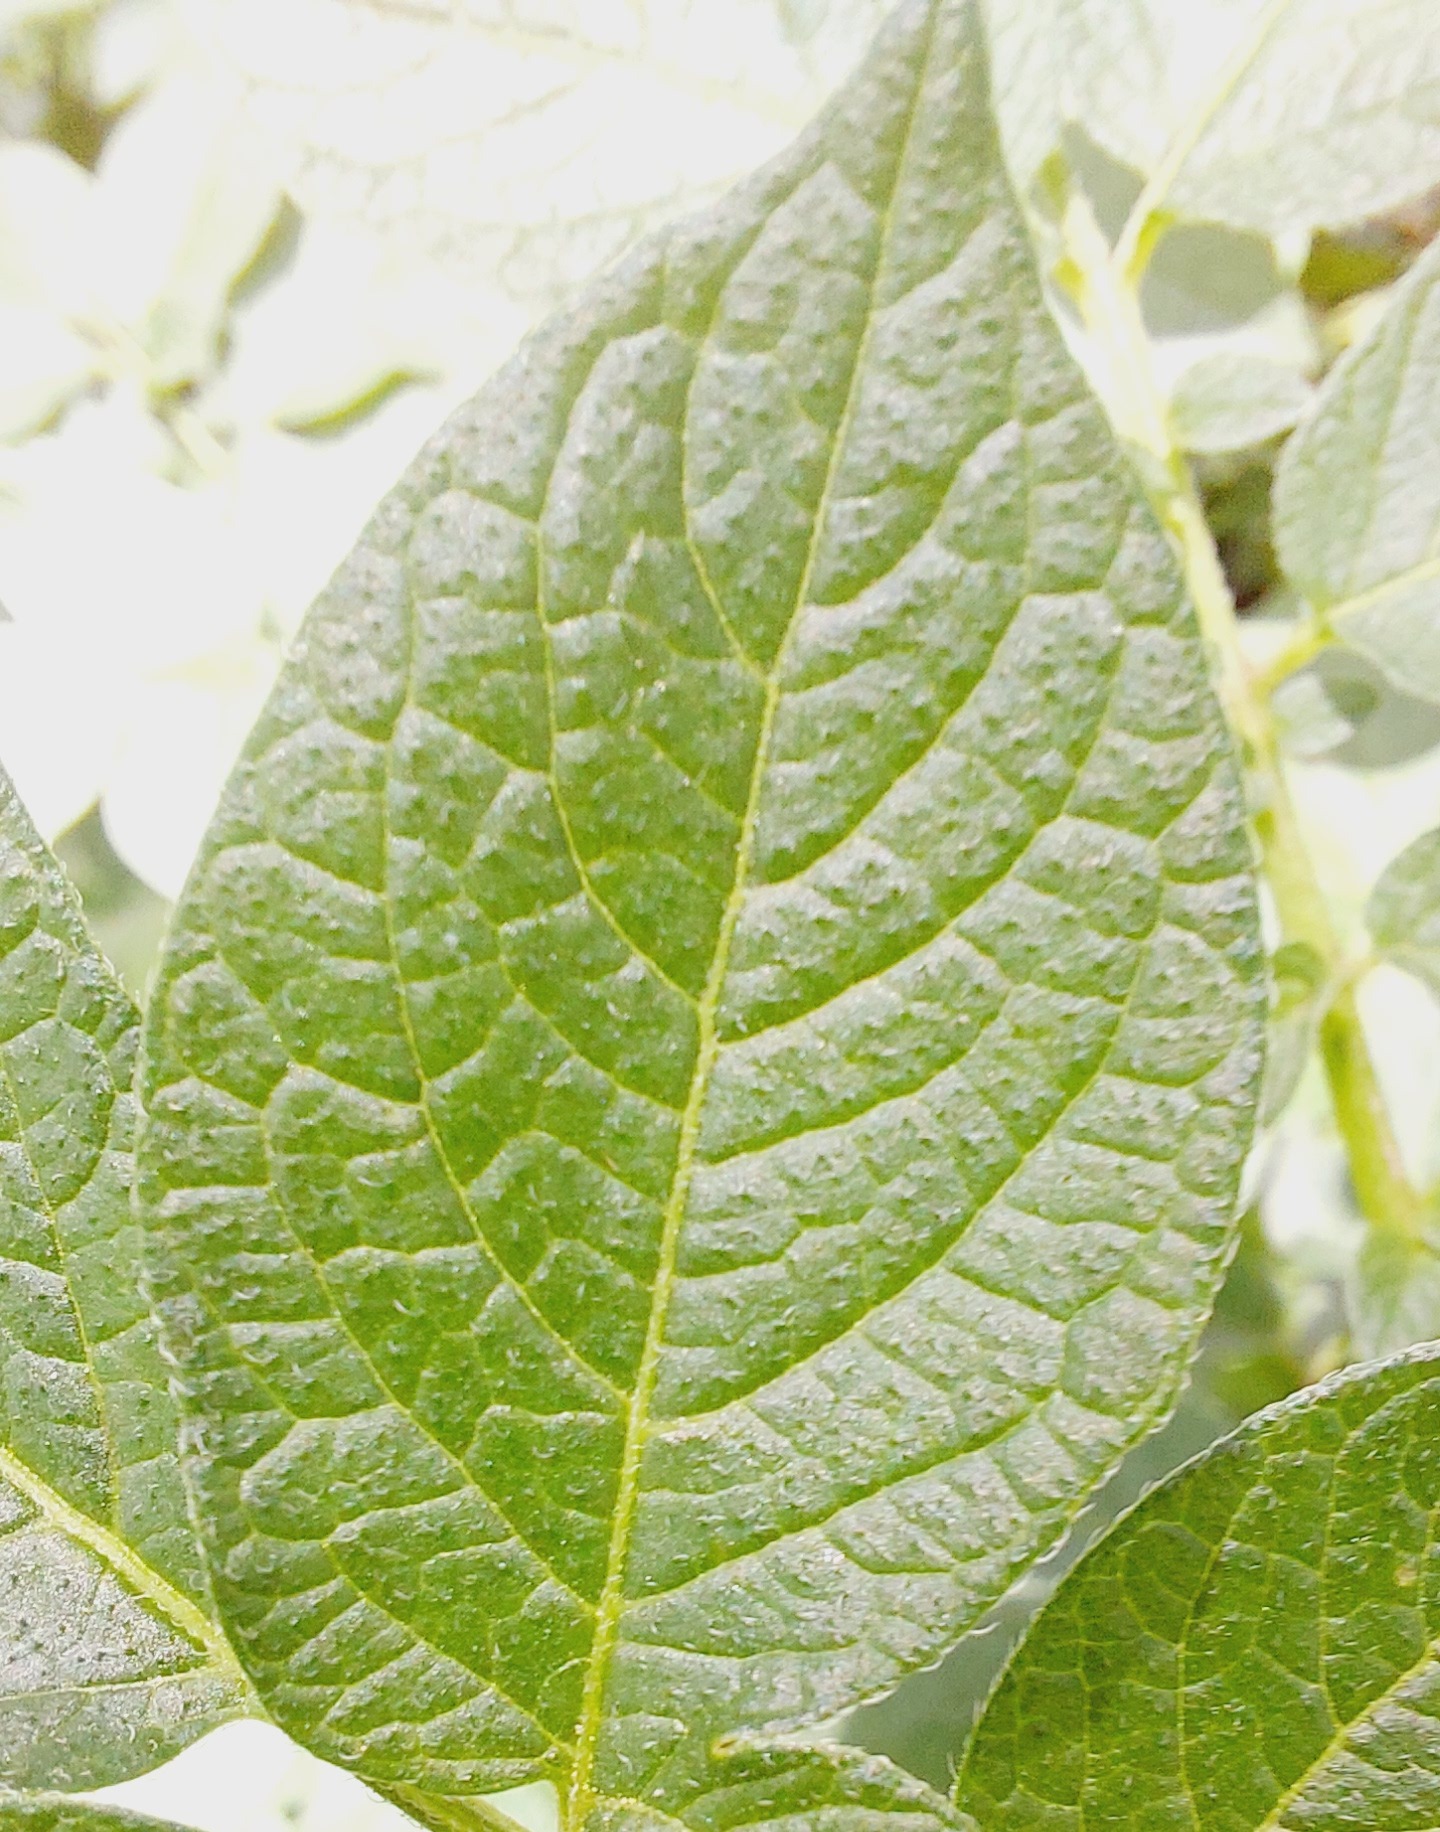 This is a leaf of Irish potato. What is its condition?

healthy
